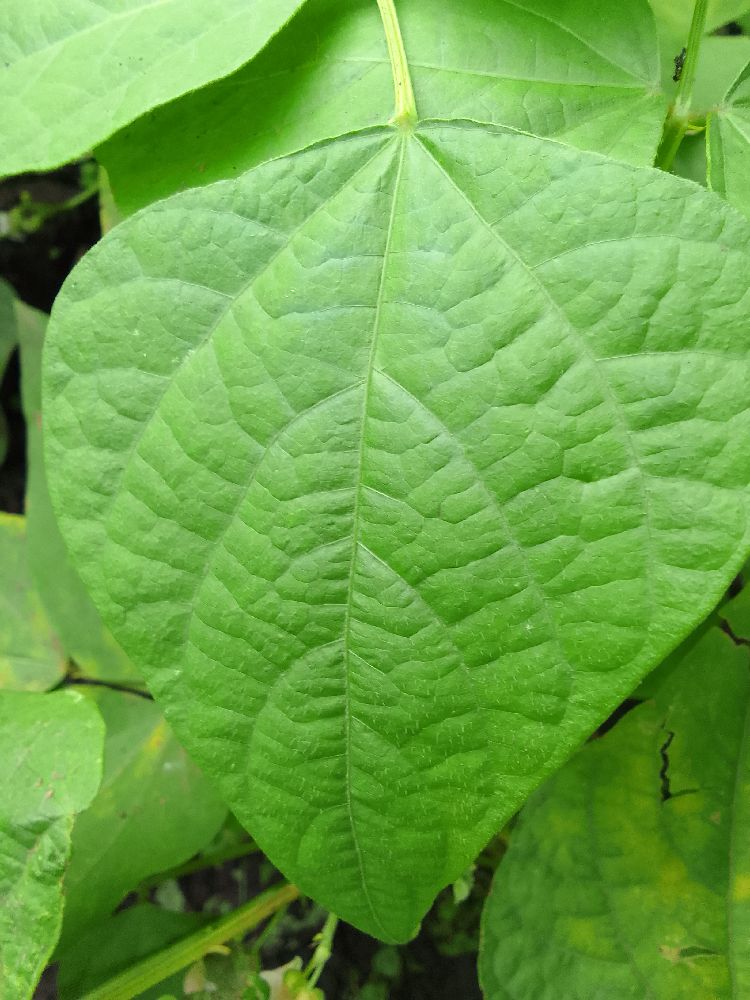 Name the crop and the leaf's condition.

common bean, healthy
